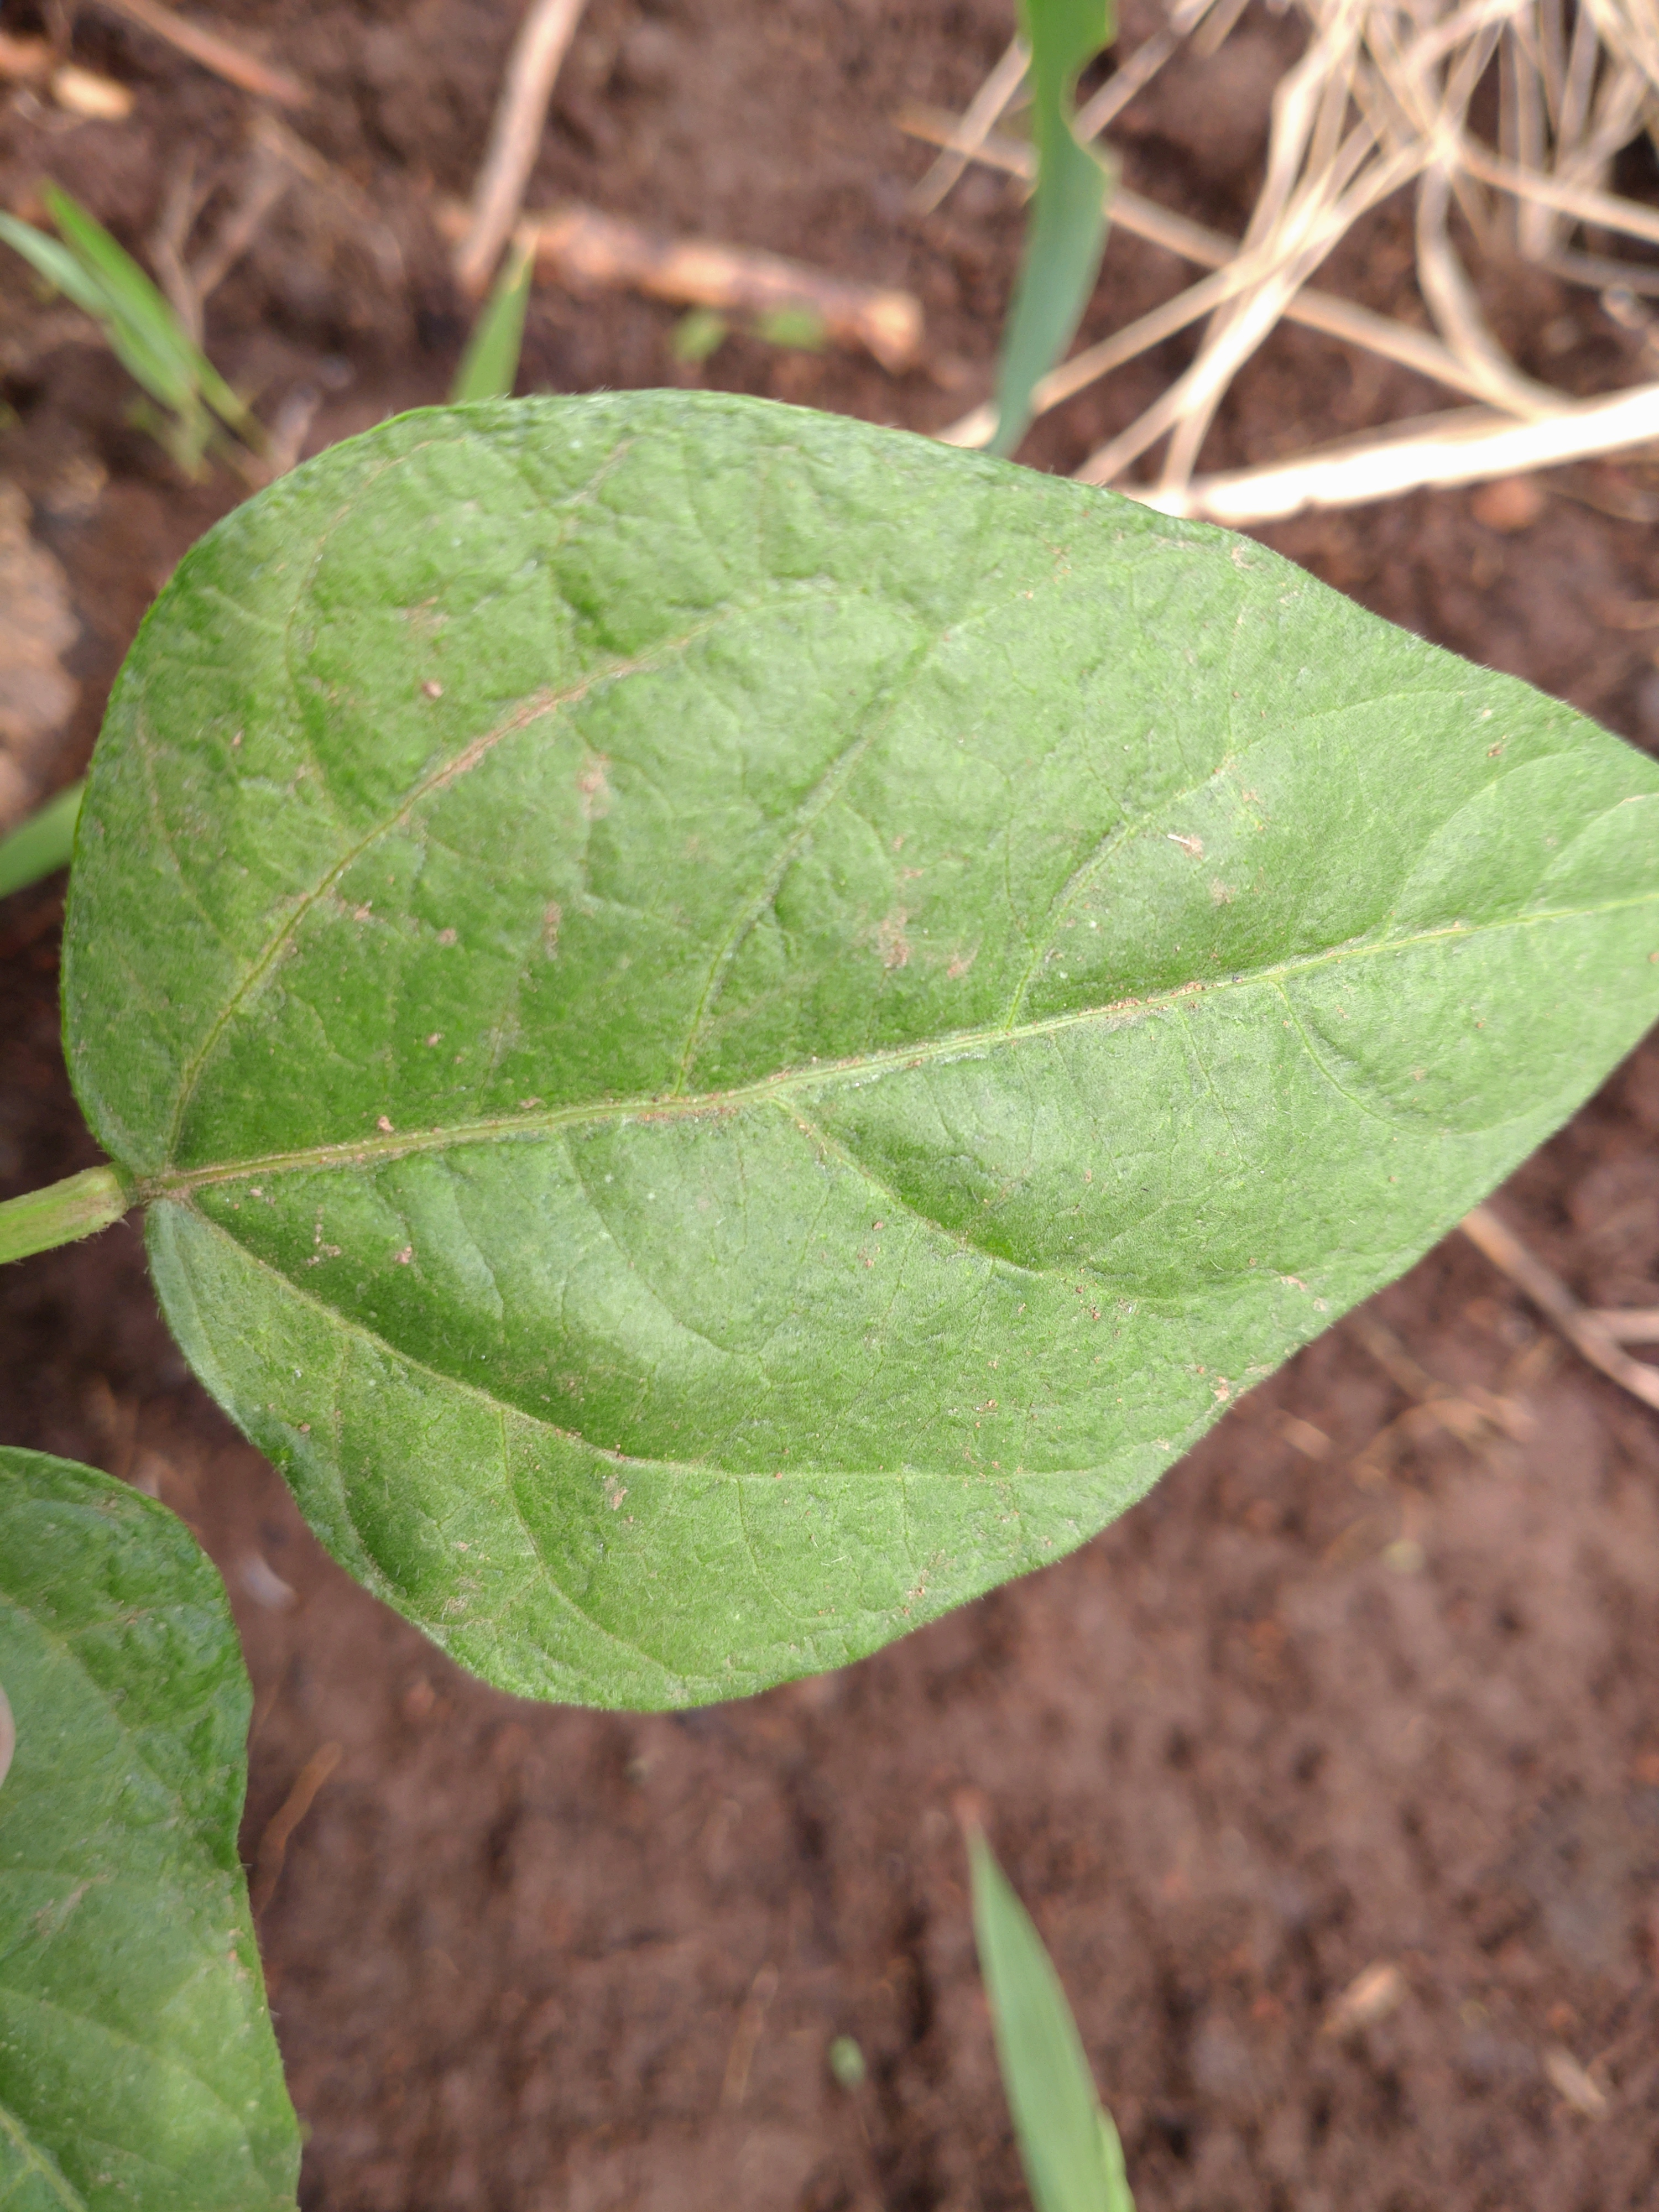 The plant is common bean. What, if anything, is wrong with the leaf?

healthy
